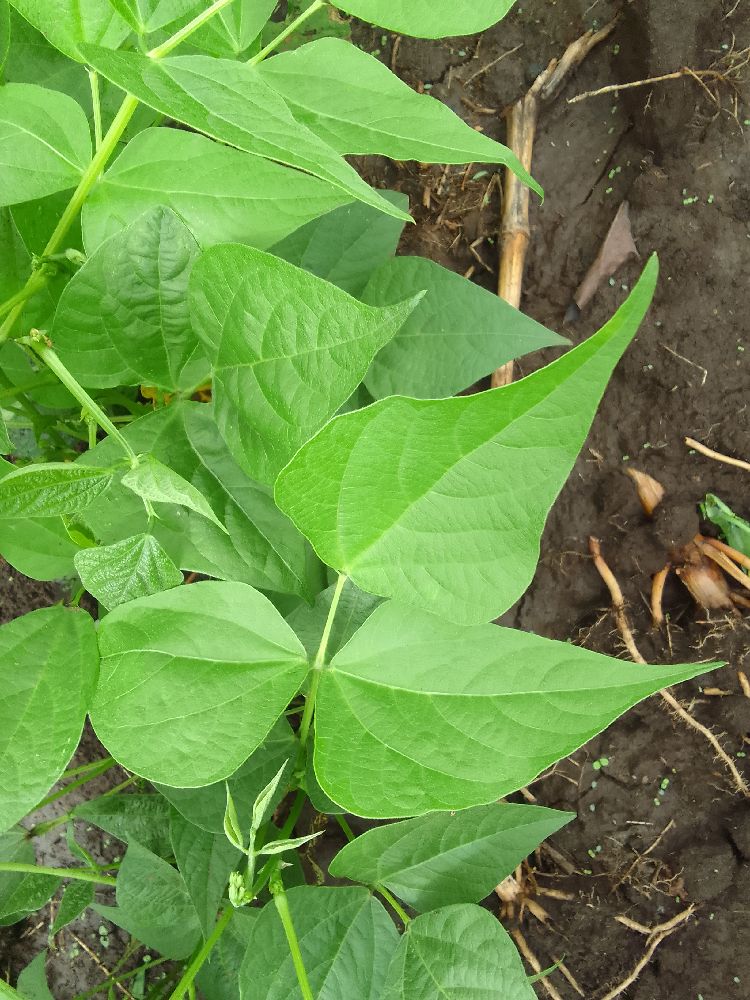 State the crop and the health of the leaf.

common bean, healthy
